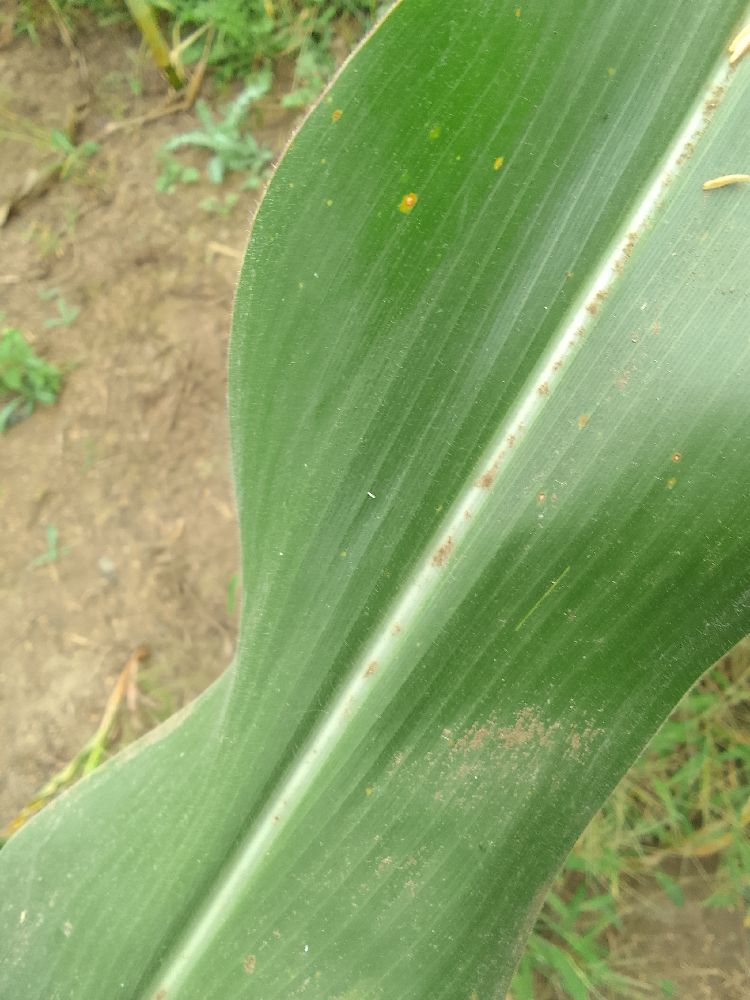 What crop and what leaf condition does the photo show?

maize, healthy
